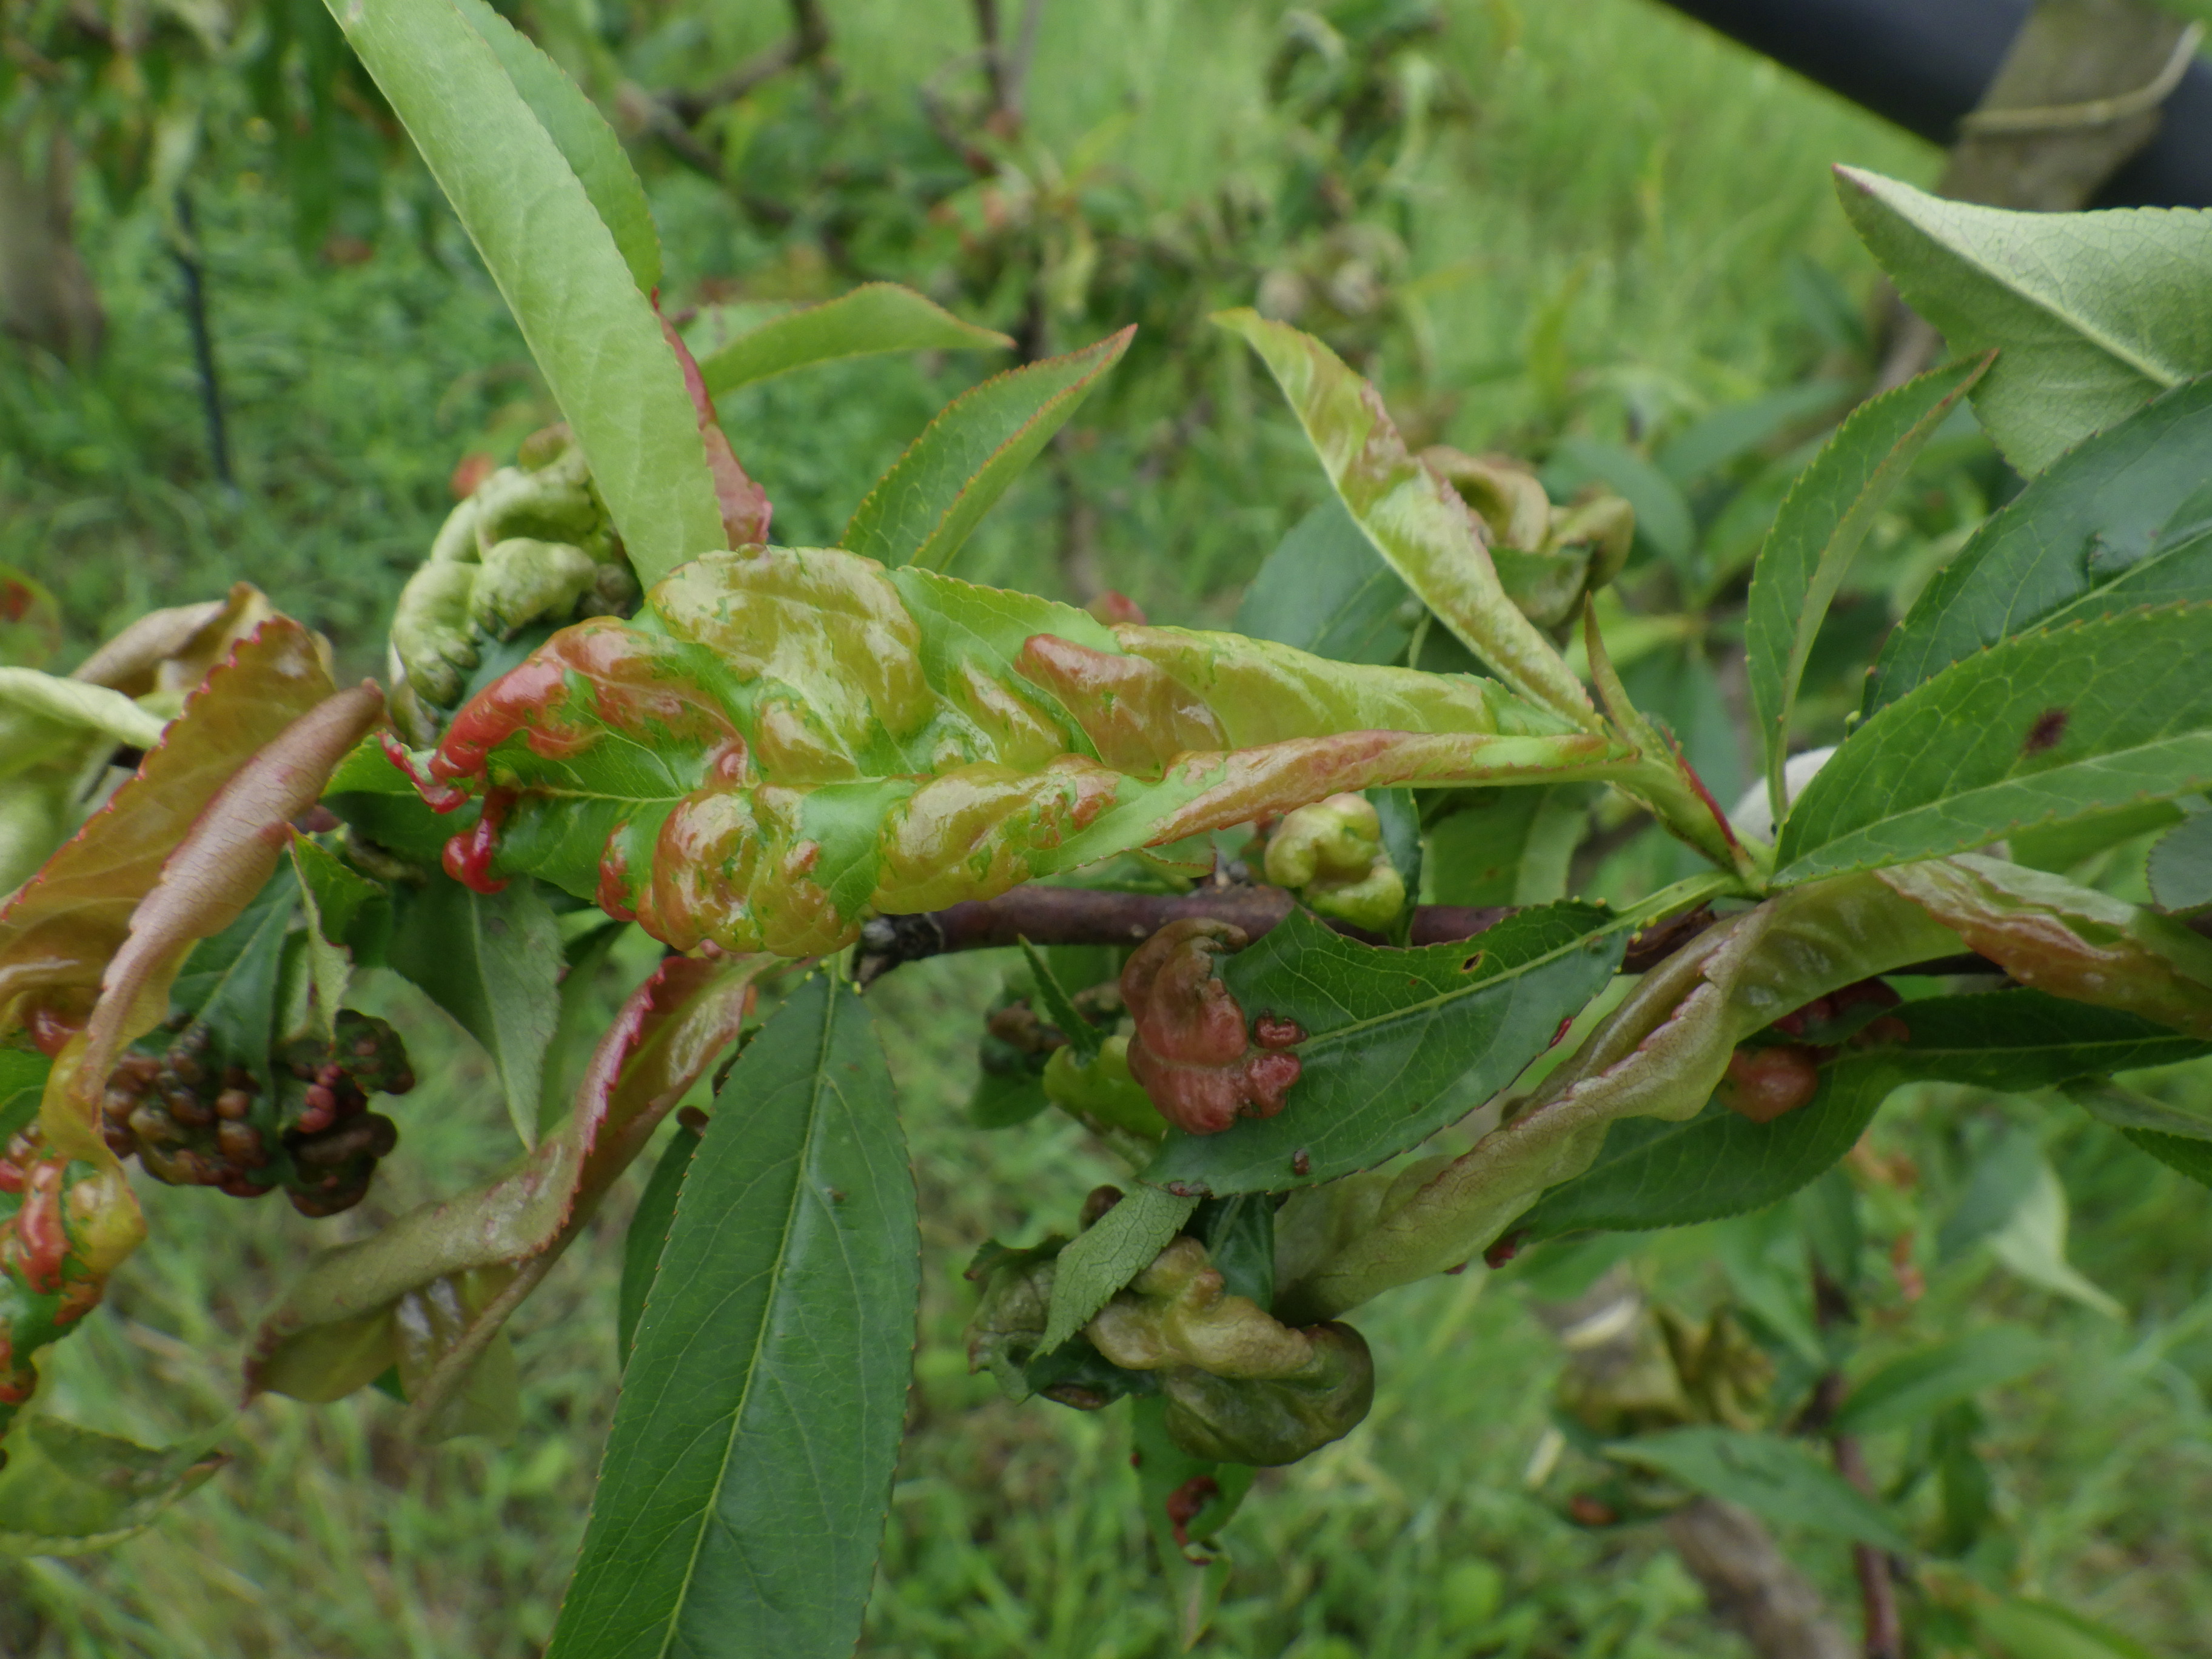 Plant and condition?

peach, peach leaf curl
